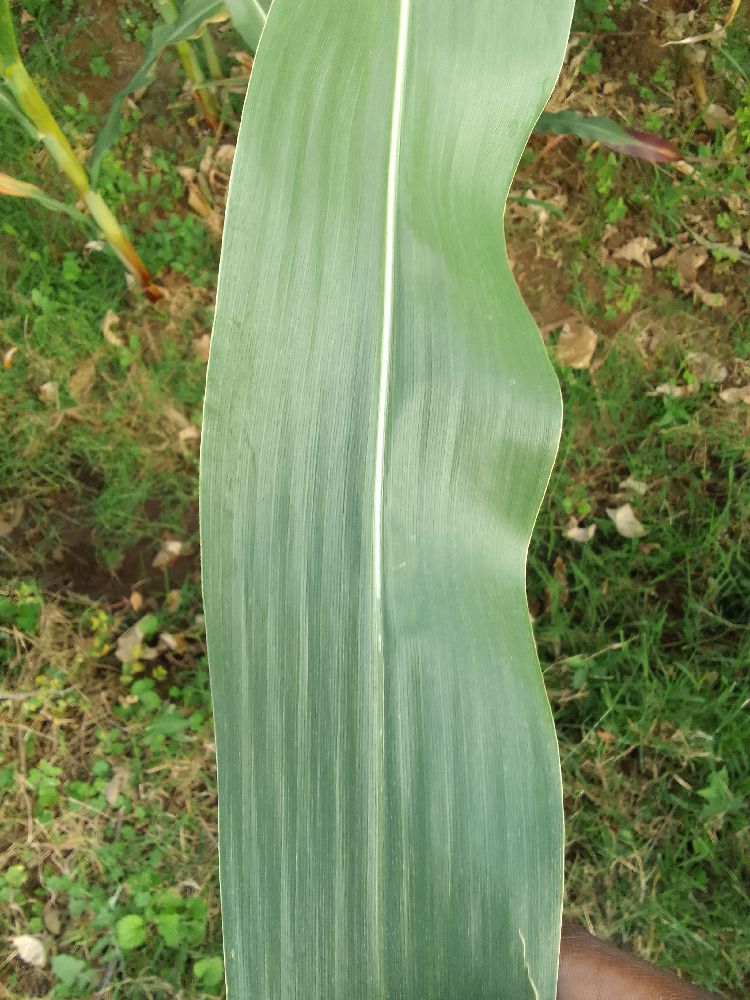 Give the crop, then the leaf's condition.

maize, healthy
